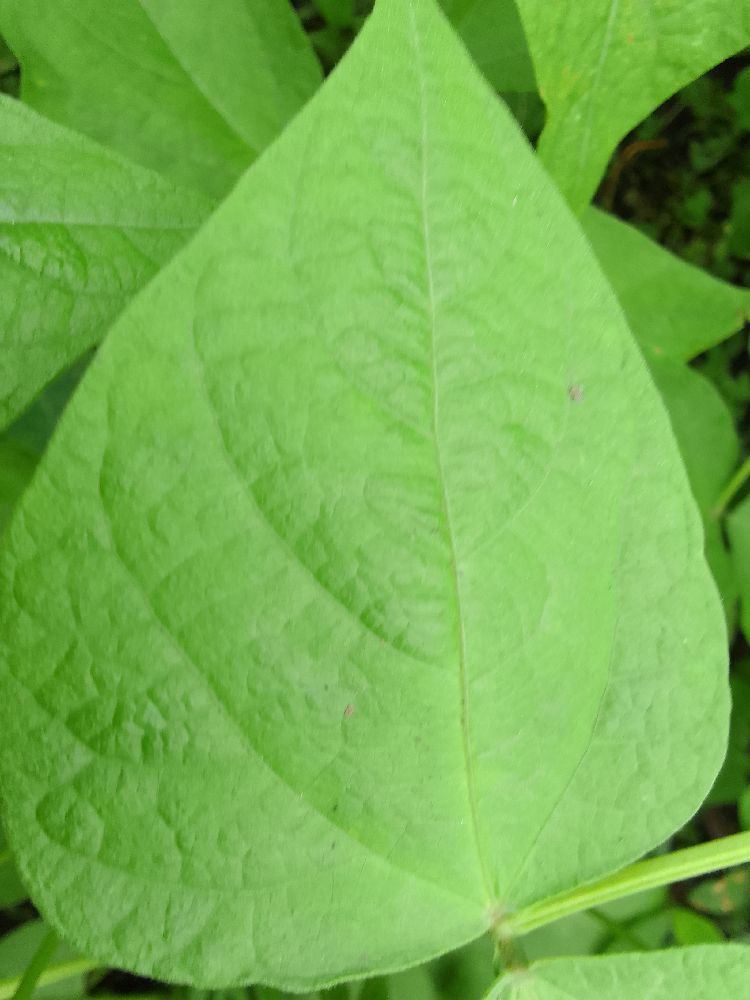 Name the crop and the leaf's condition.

common bean, healthy
